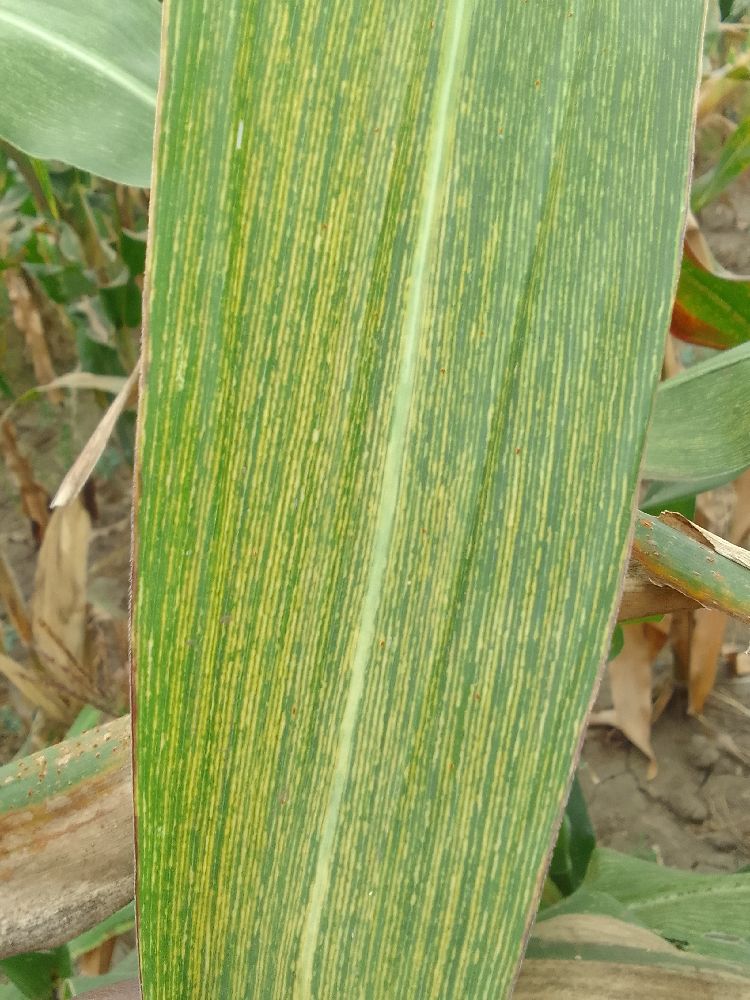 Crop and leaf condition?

maize, maize streak virus
